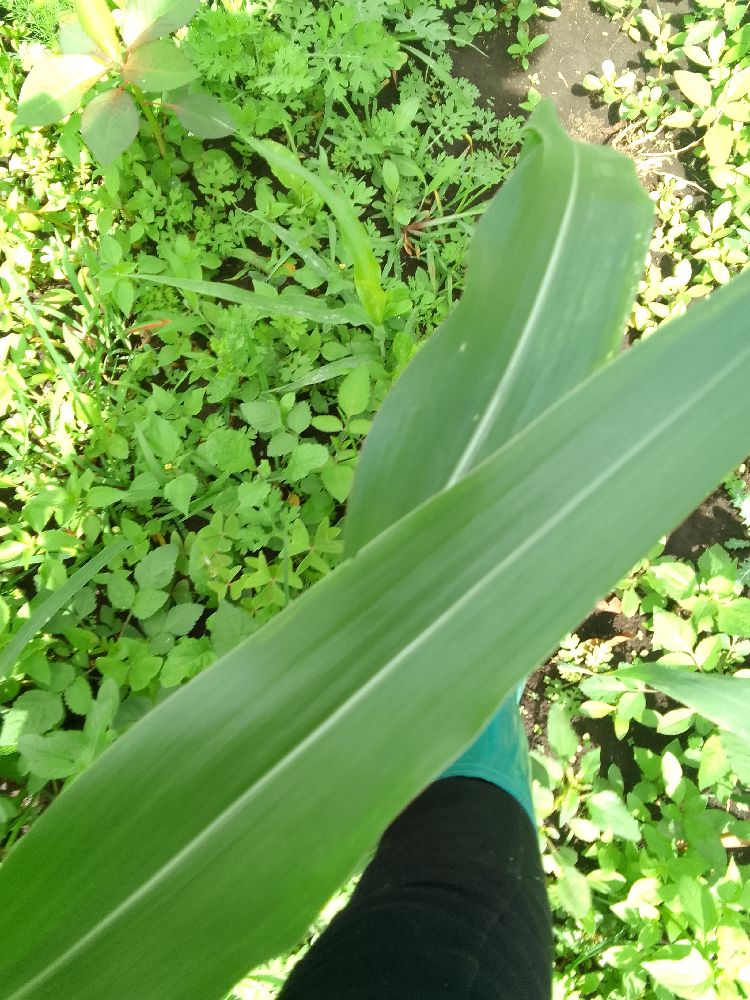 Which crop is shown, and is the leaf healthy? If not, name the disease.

maize, healthy
